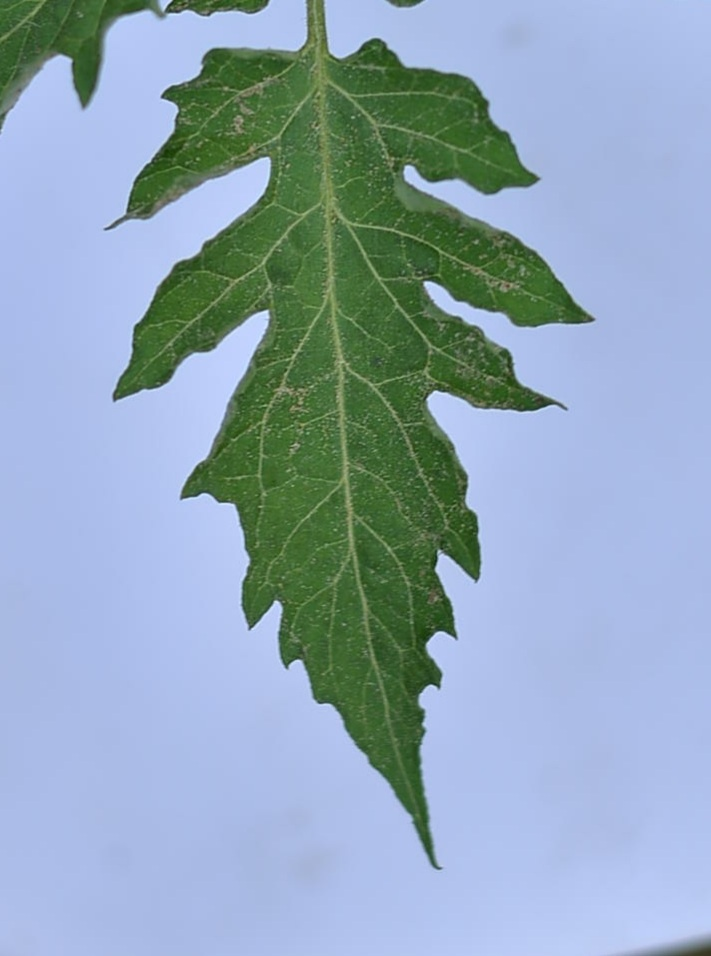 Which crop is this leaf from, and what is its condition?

tomato, healthy
